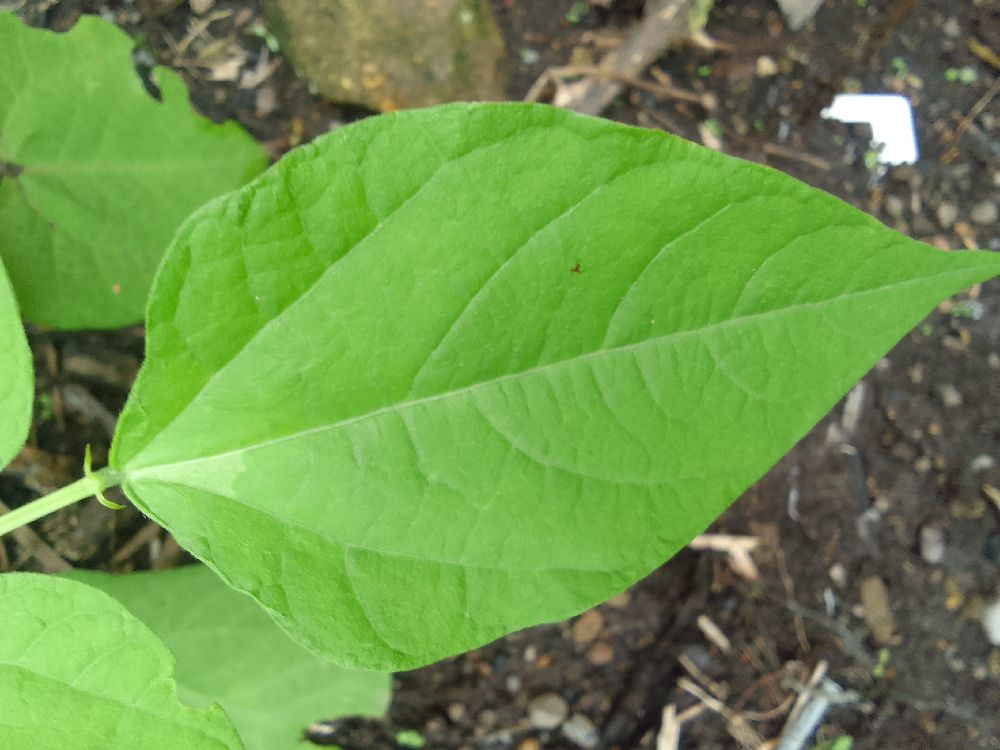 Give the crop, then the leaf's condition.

common bean, healthy
